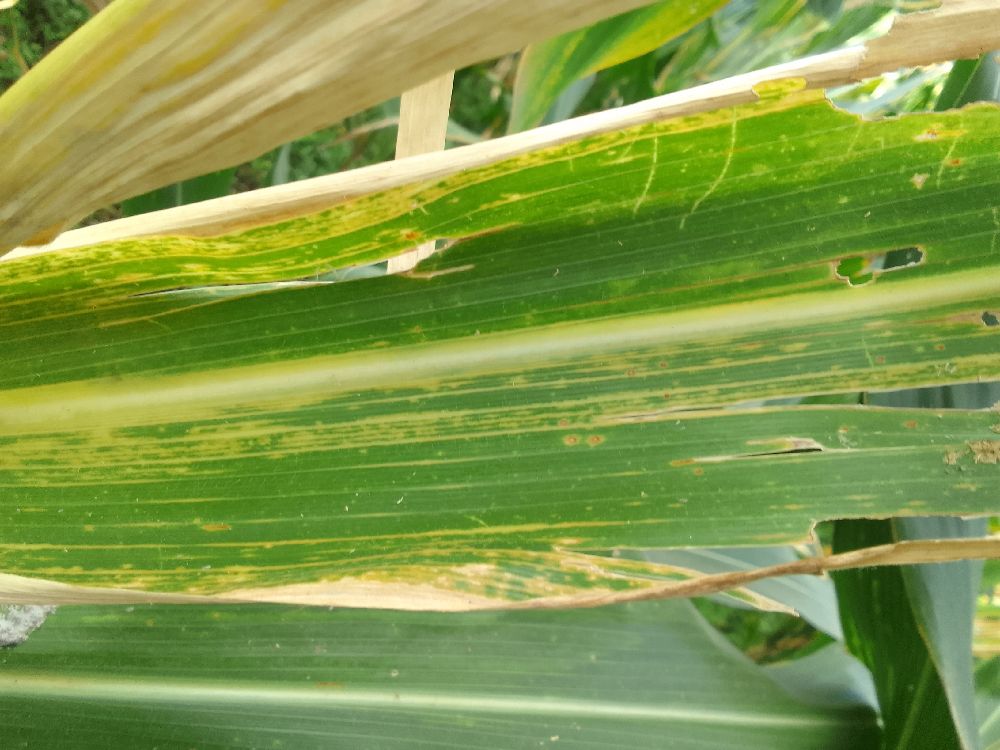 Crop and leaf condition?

maize, maize lethal necrosis
